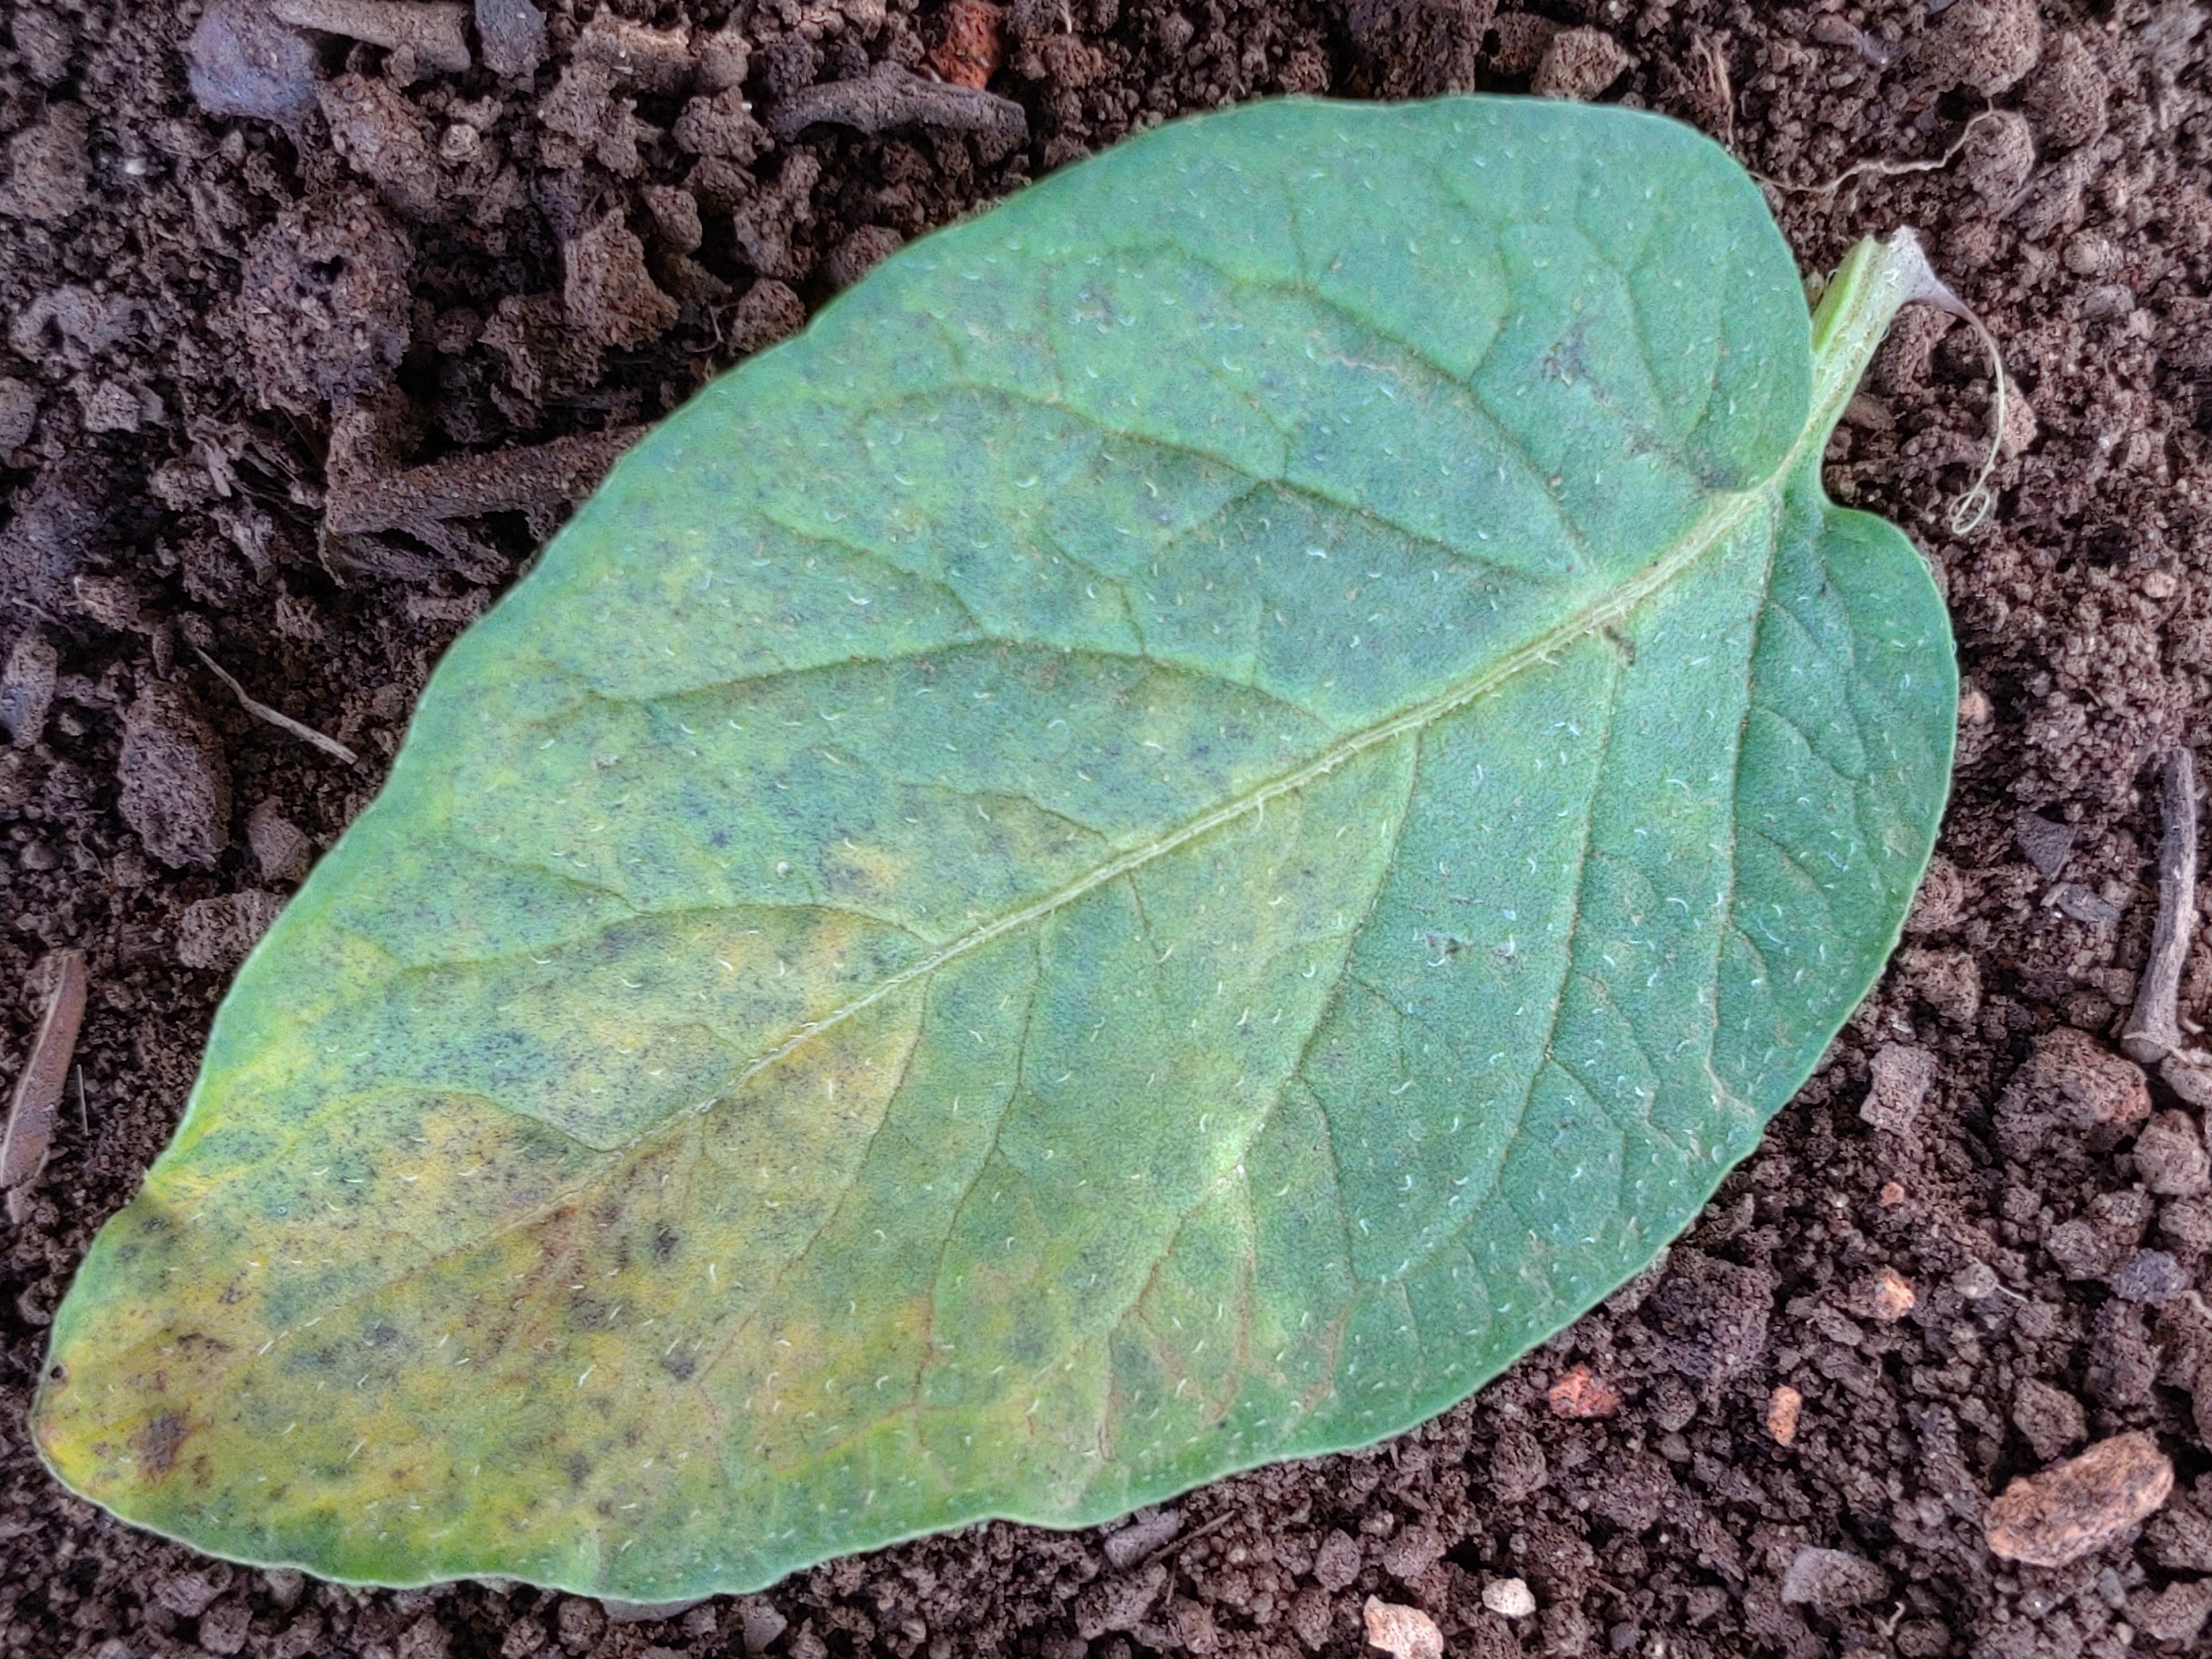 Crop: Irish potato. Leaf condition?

late blight
